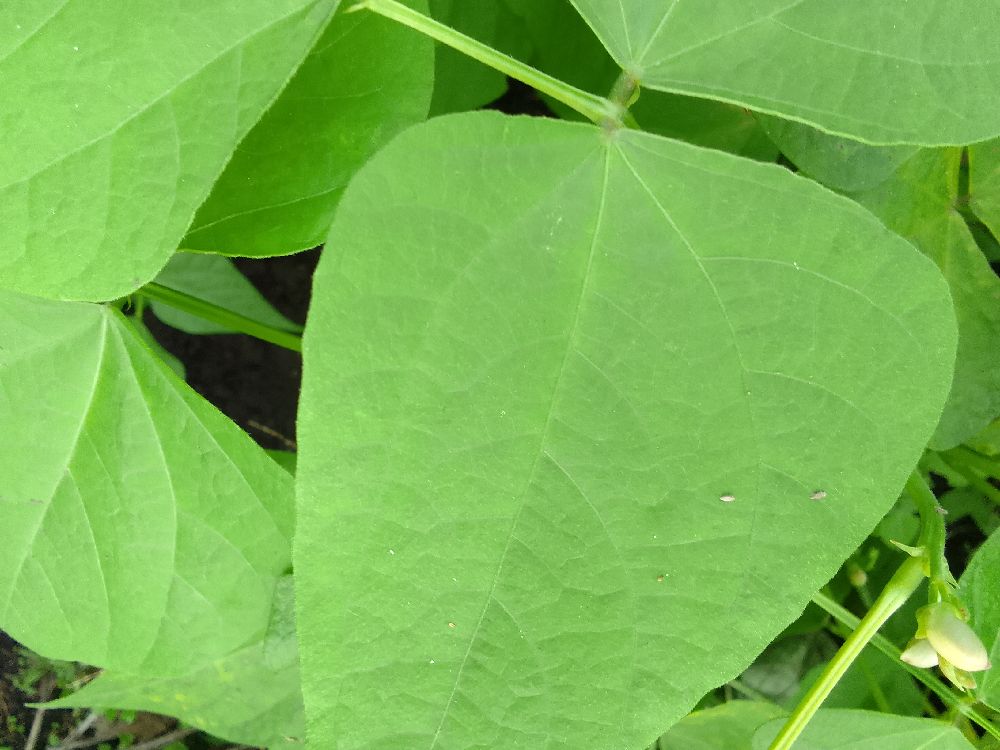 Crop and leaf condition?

common bean, healthy
